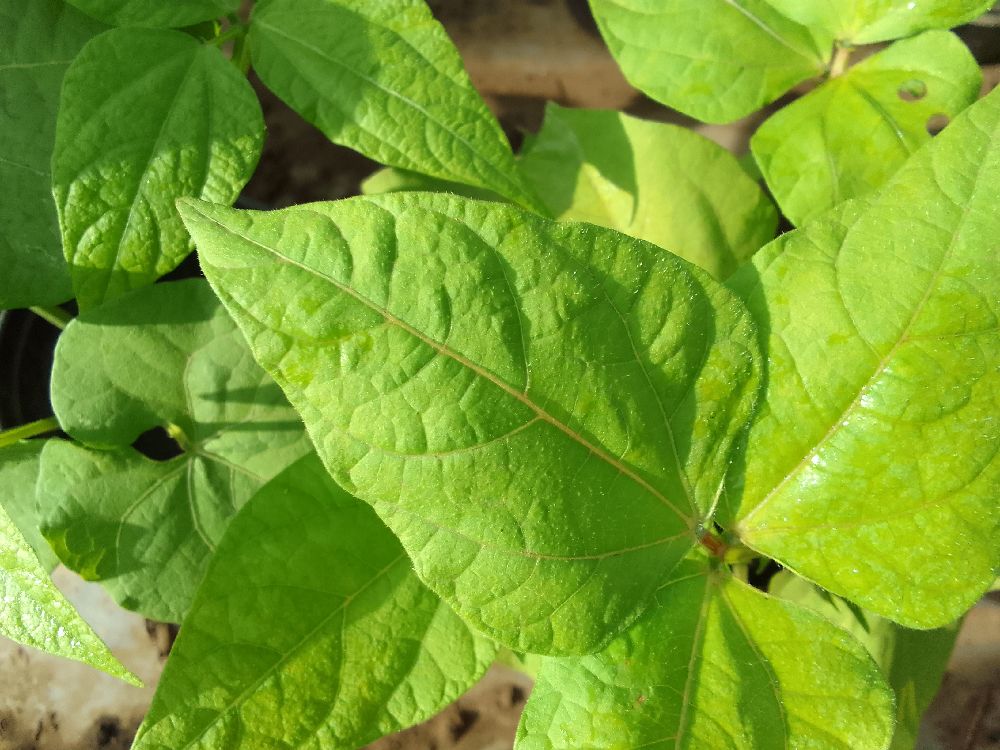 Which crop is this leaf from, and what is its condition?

common bean, healthy
